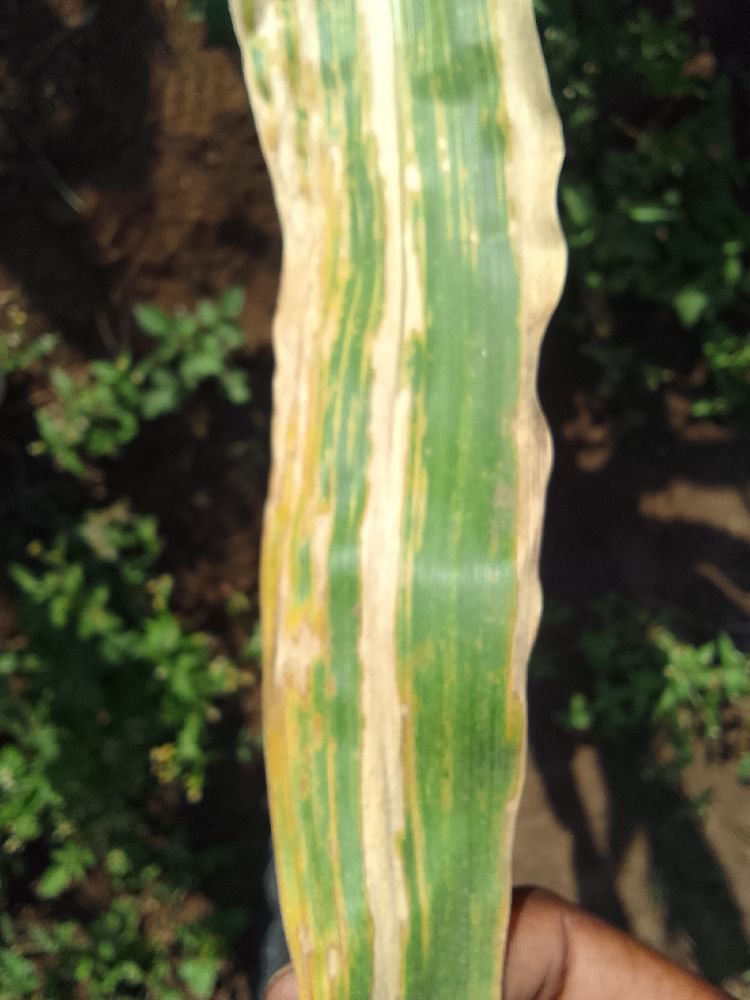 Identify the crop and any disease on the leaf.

maize, maize lethal necrosis
